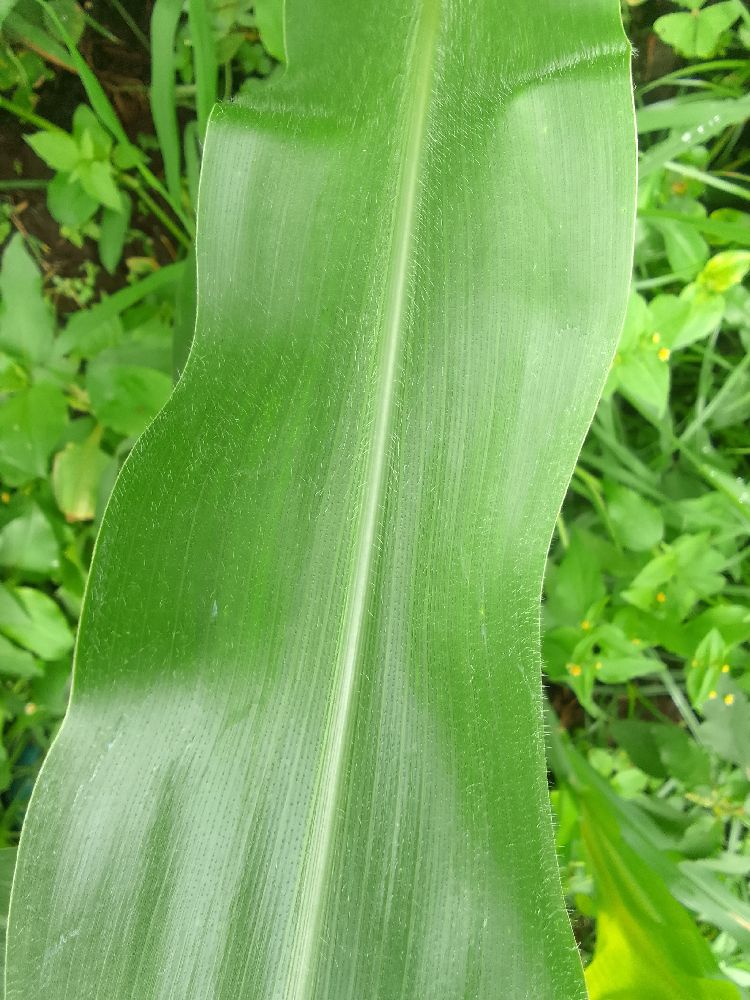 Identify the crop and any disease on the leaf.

maize, healthy
